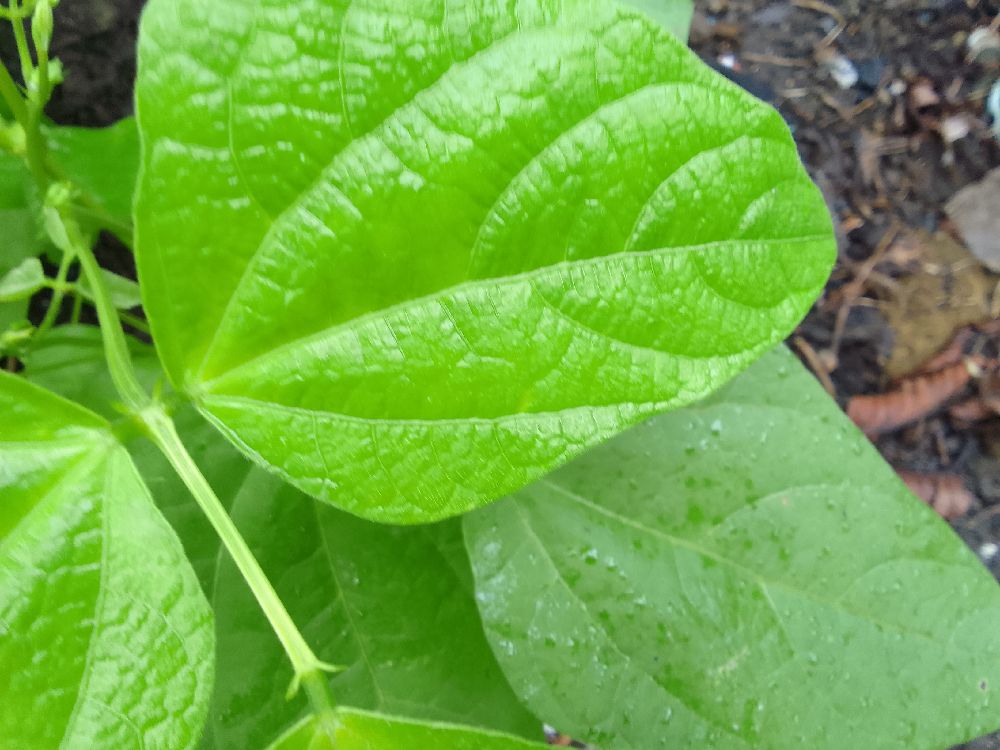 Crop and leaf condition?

common bean, healthy
